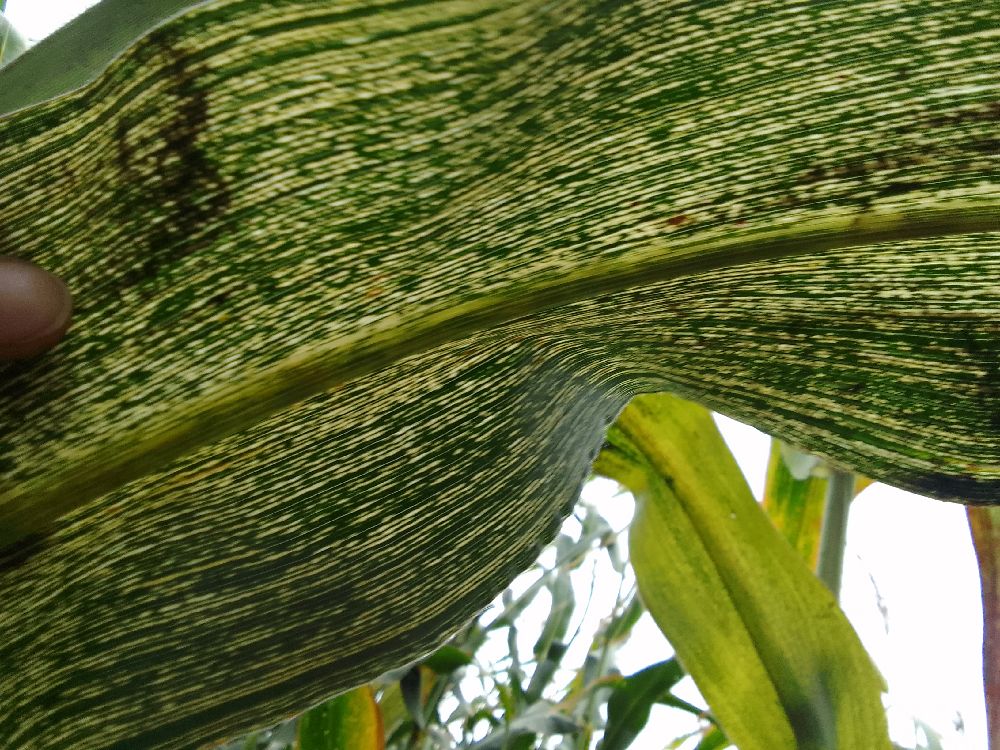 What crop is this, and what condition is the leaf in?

maize, maize streak virus
